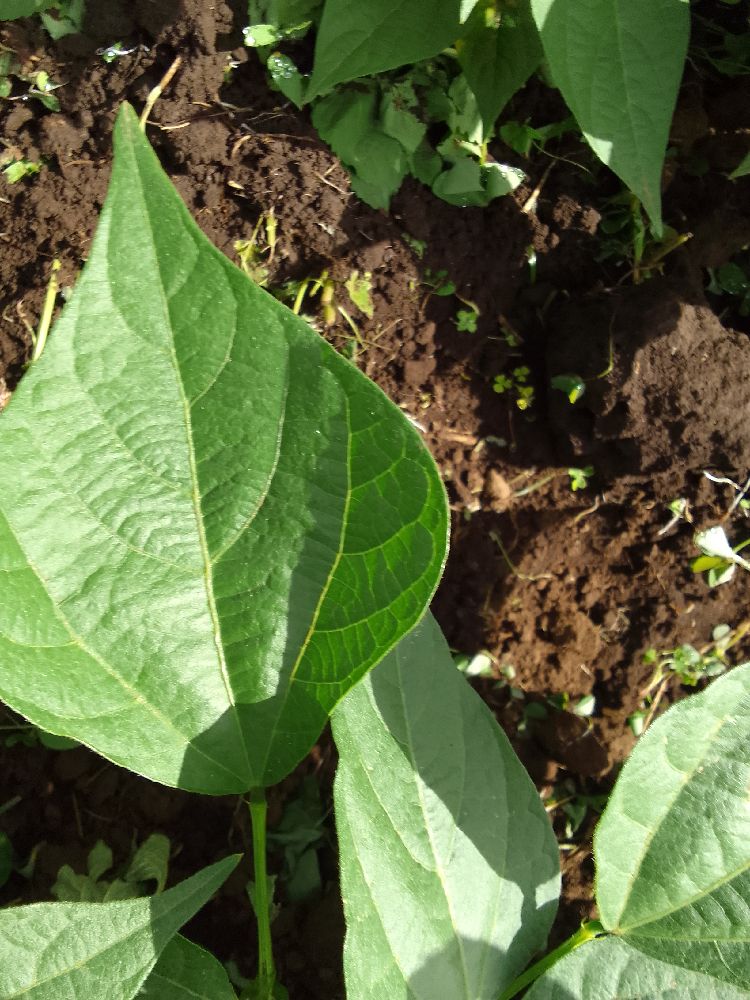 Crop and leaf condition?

common bean, healthy
